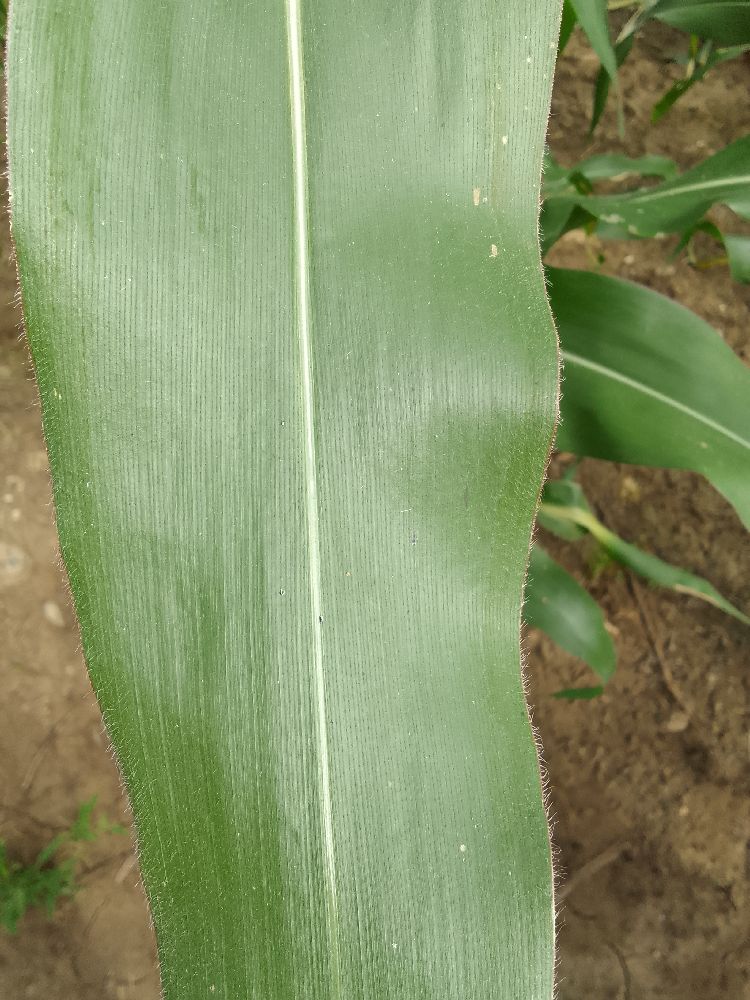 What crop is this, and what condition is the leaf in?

maize, healthy
